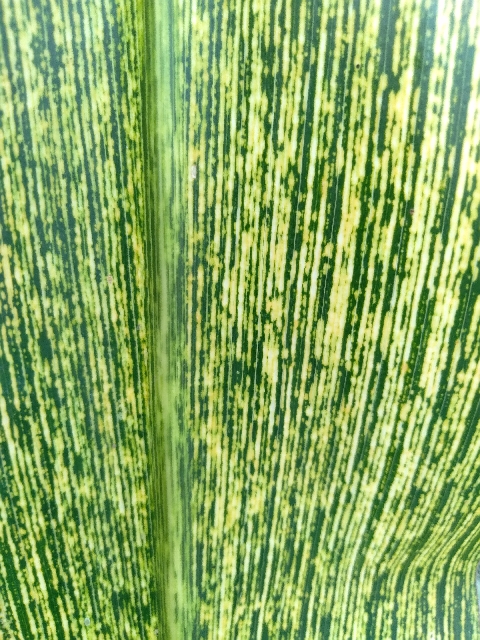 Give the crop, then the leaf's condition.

maize, maize streak virus
